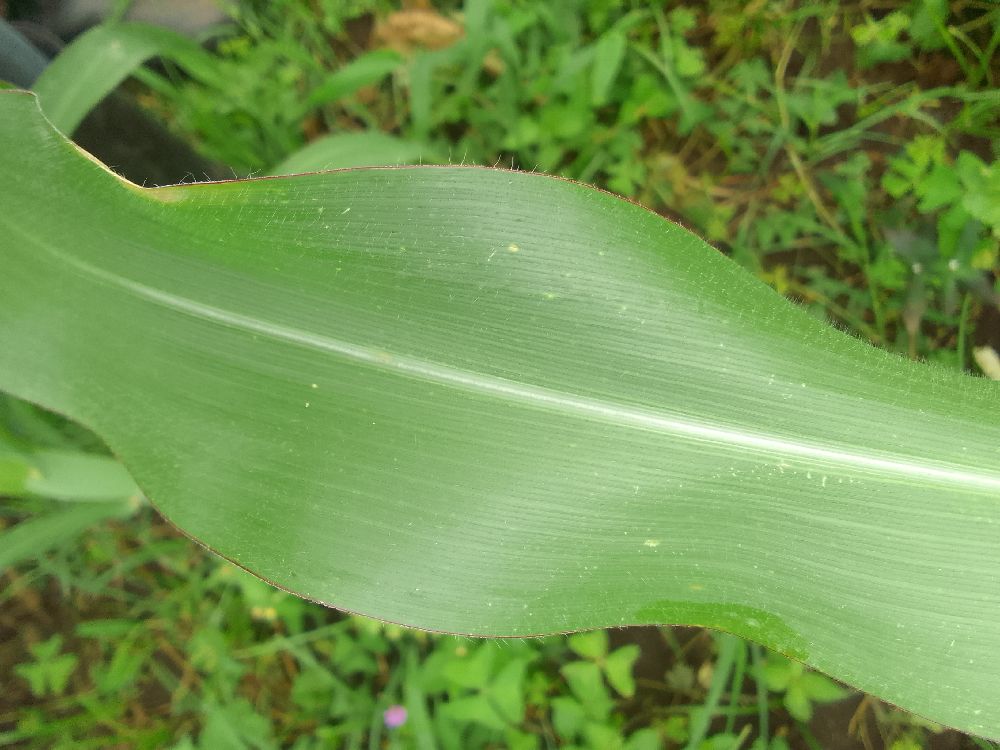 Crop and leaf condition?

maize, healthy
